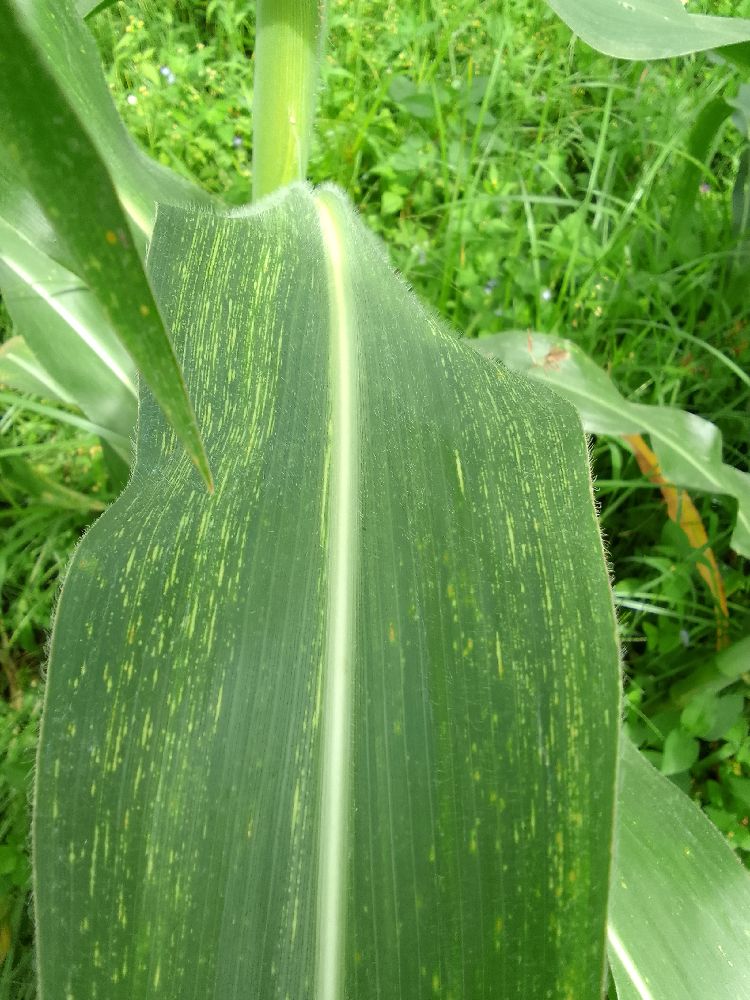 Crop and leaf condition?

maize, maize streak virus
